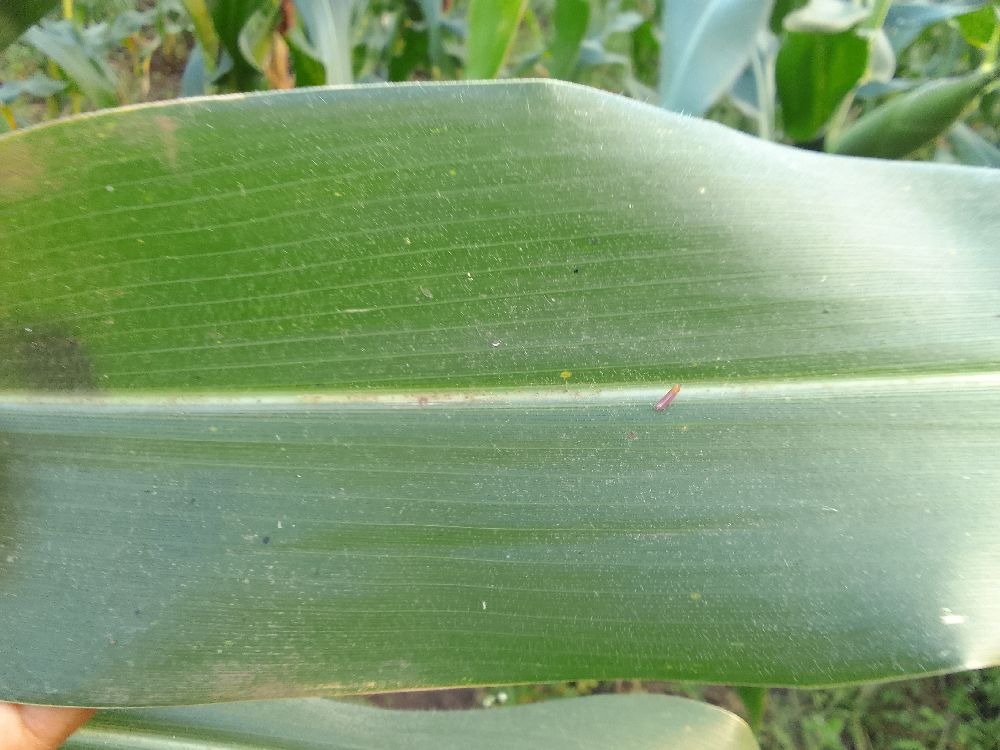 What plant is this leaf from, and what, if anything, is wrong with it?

maize, healthy
